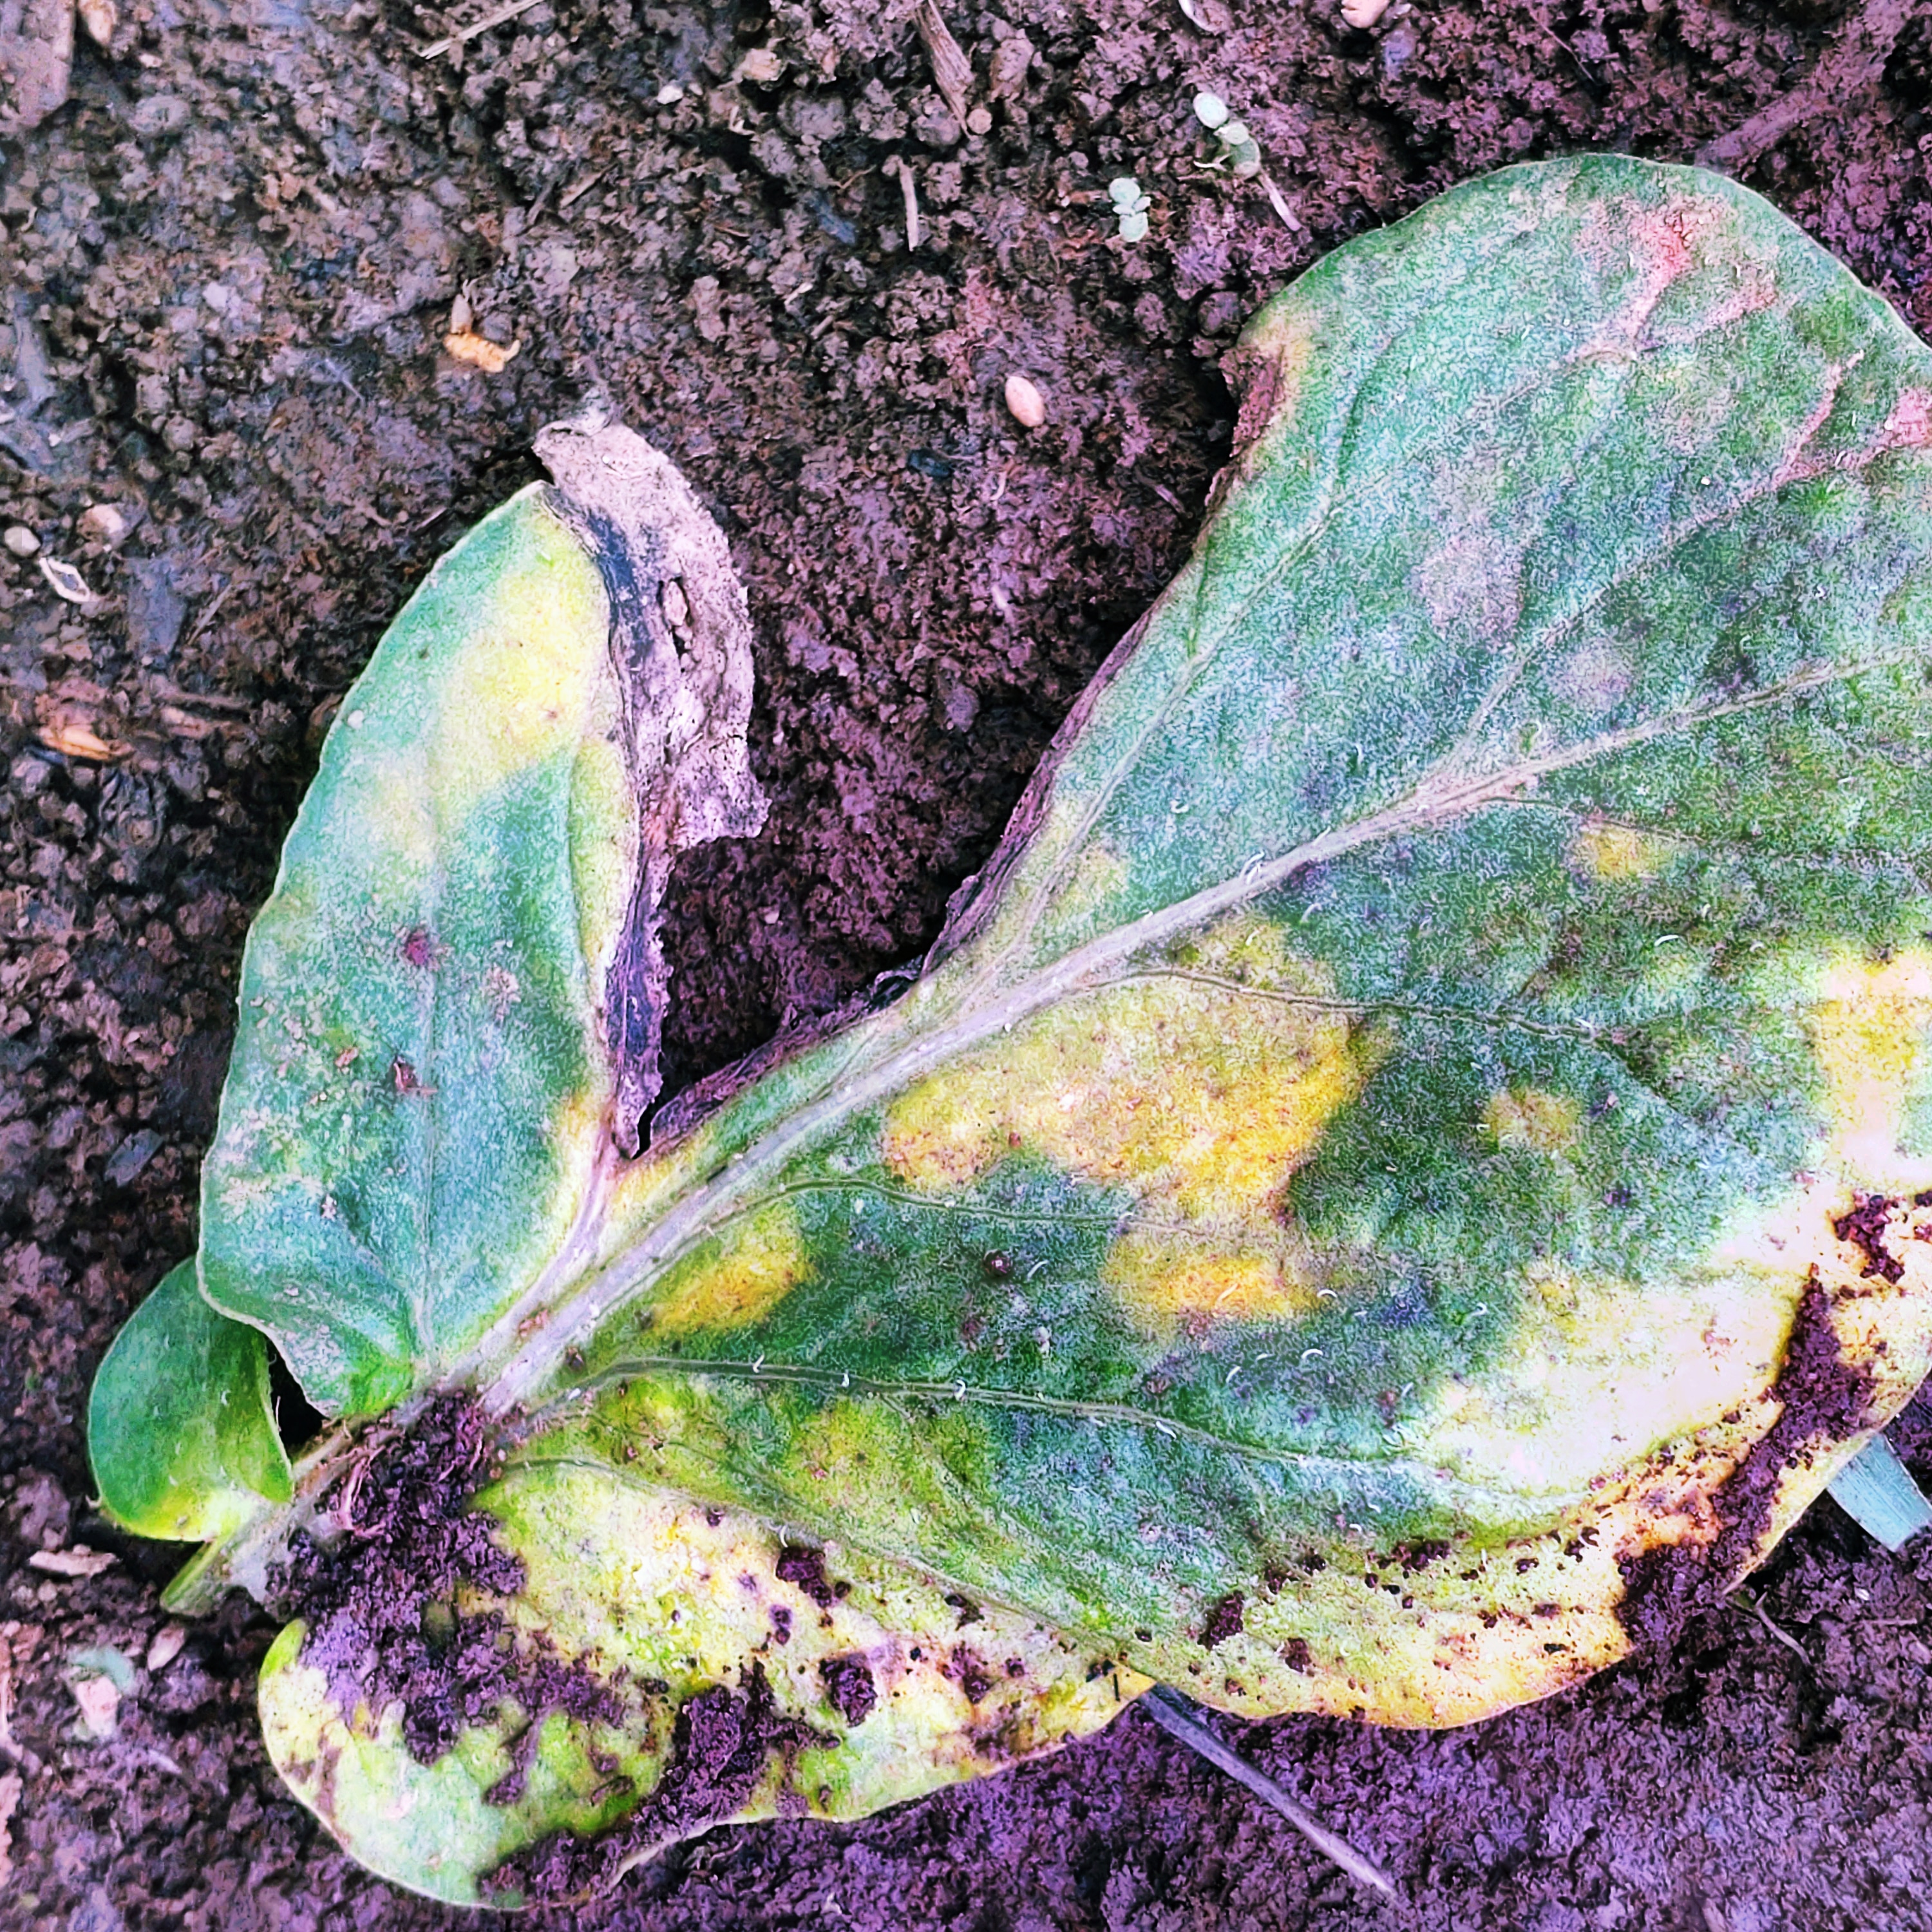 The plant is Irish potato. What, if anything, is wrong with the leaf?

late blight
